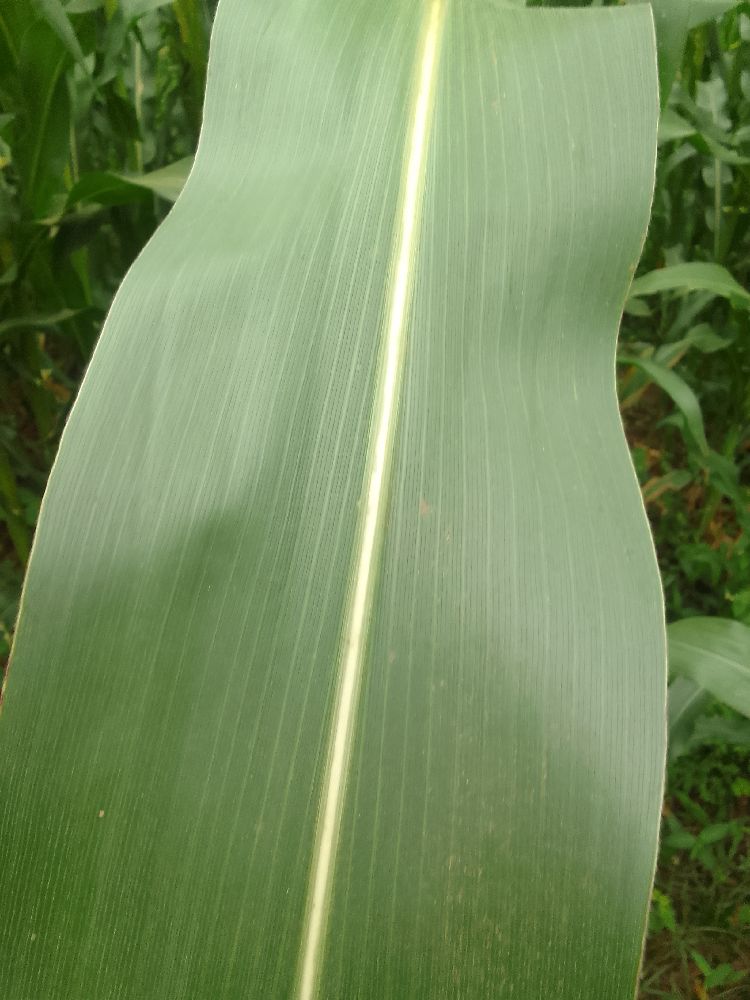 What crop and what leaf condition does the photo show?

maize, healthy
